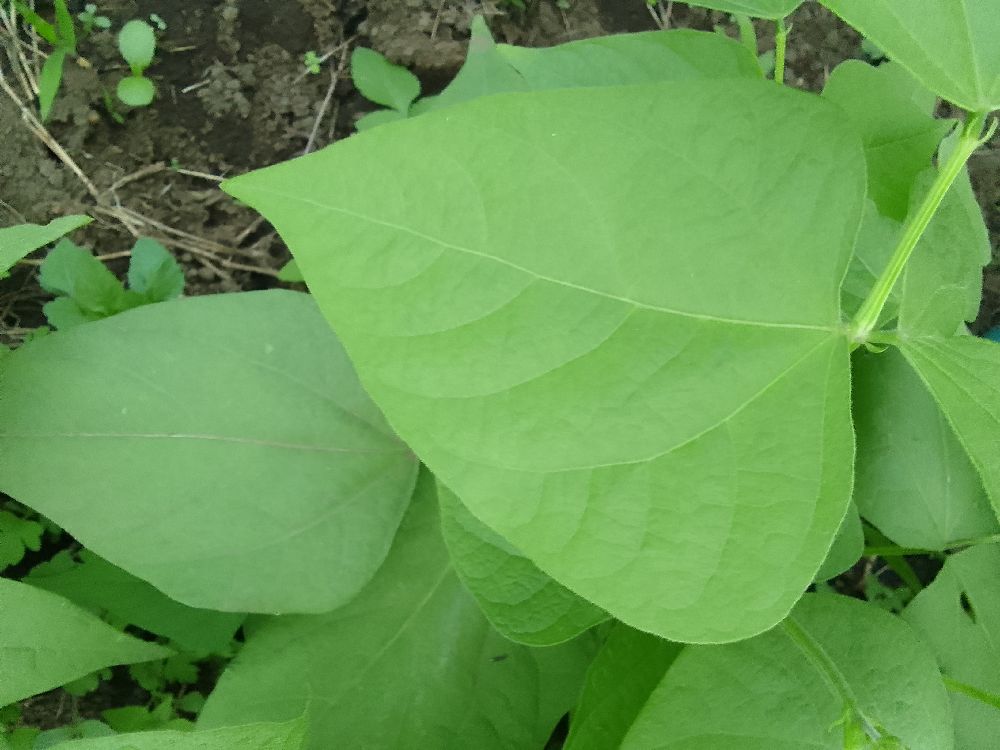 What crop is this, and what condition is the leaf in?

common bean, healthy
